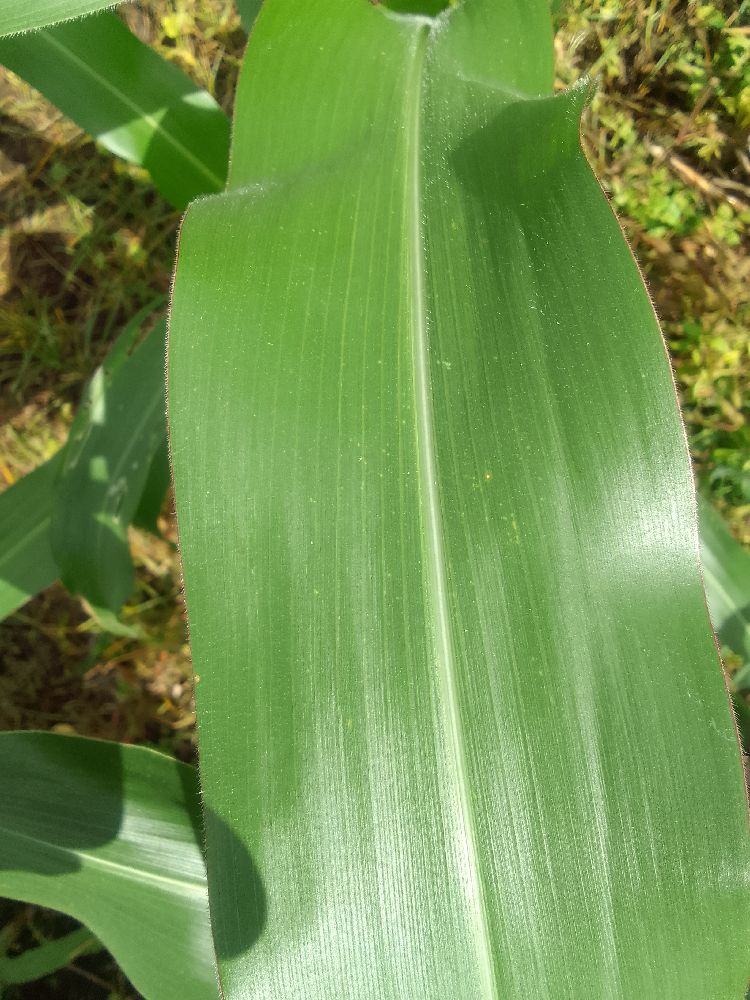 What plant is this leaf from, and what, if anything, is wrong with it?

maize, healthy
